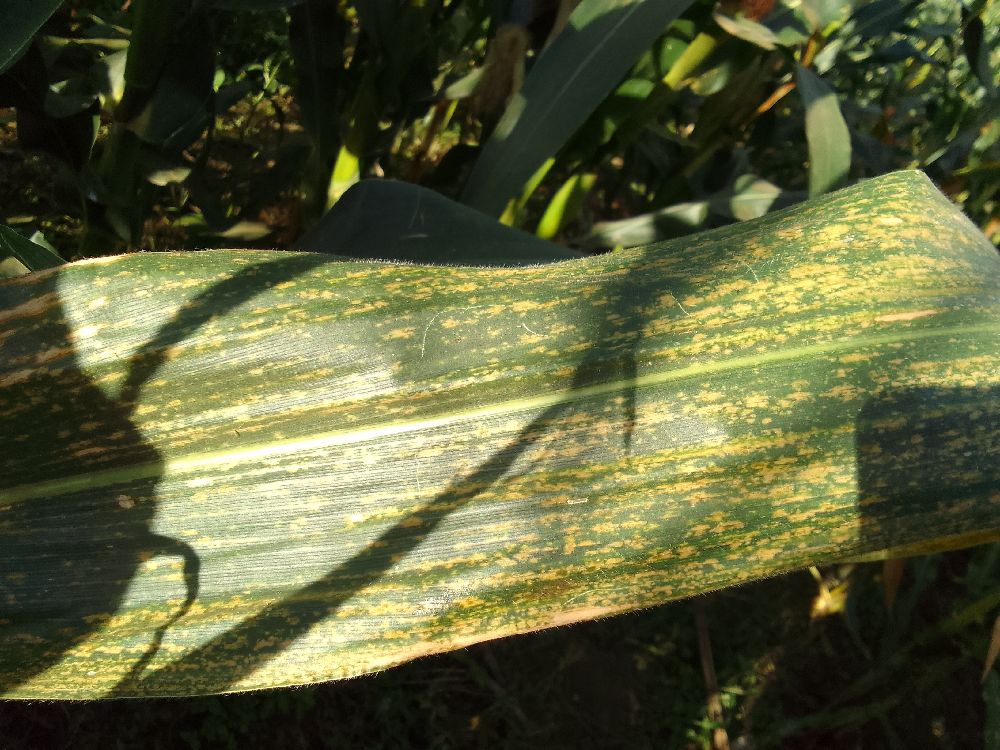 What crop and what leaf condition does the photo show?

maize, maize lethal necrosis
